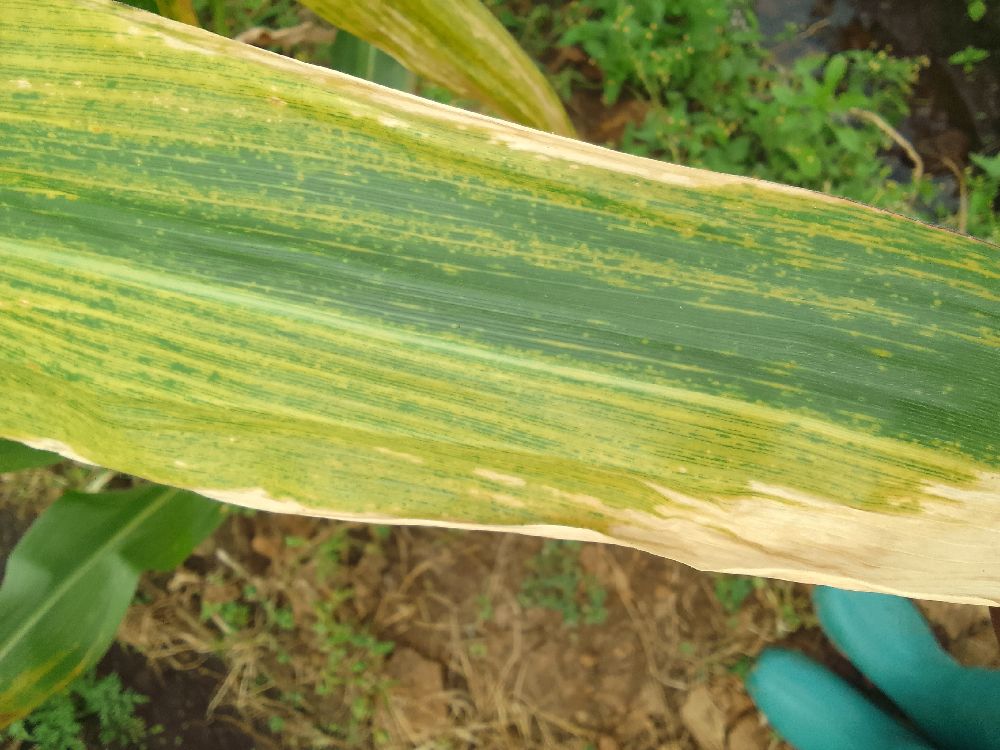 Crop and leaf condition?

maize, maize lethal necrosis
